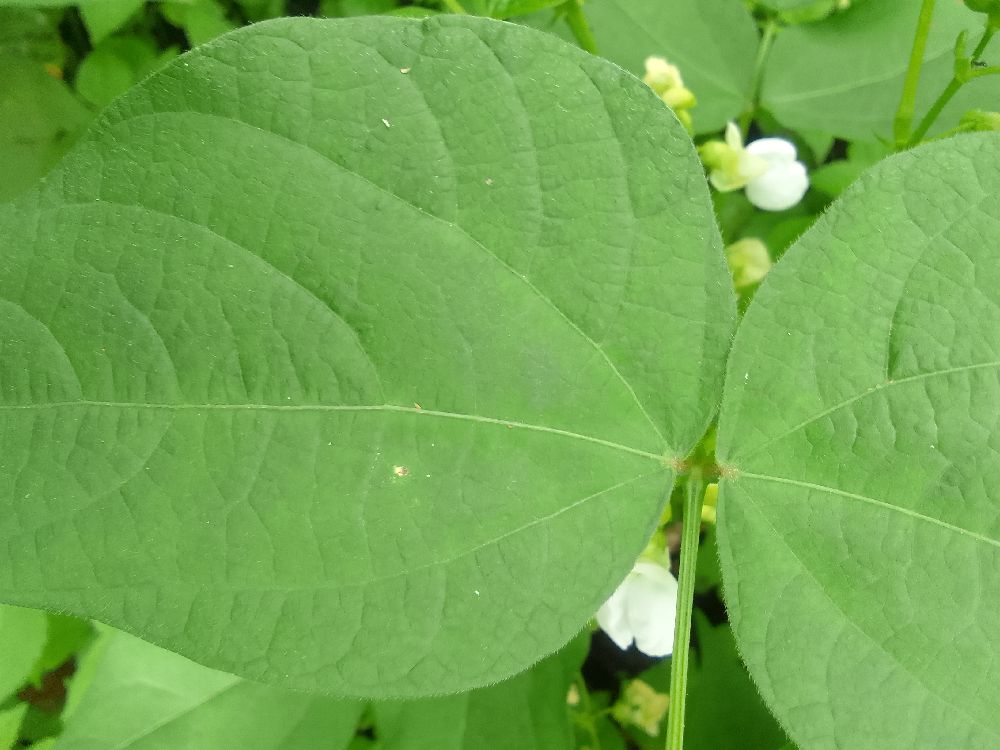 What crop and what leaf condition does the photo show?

common bean, healthy
